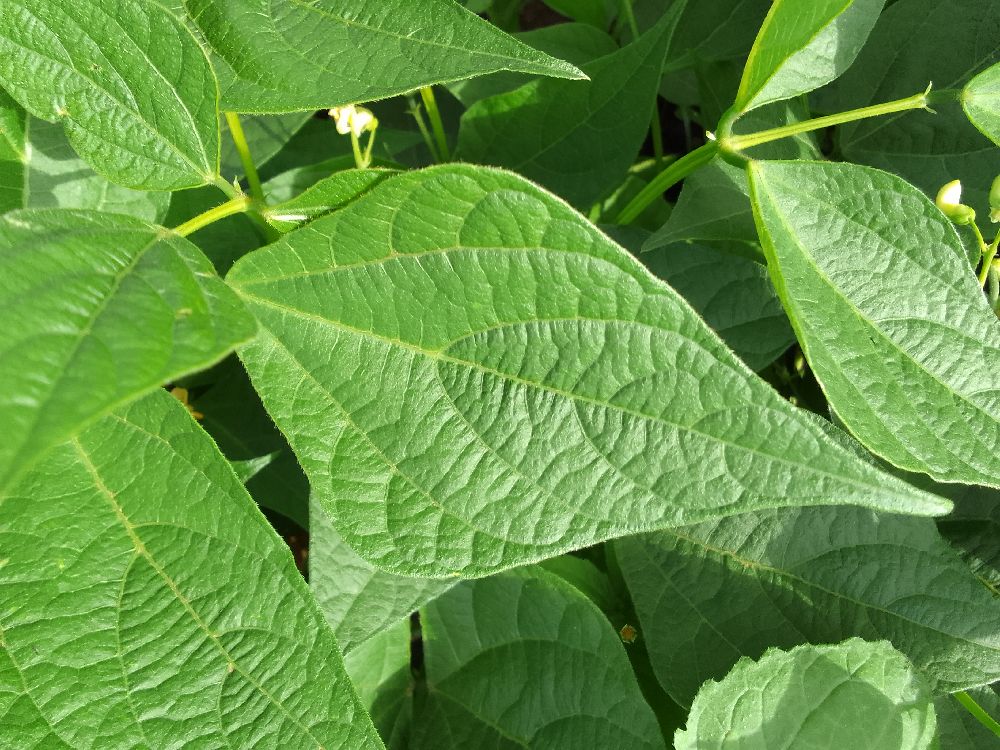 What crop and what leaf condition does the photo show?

common bean, healthy
